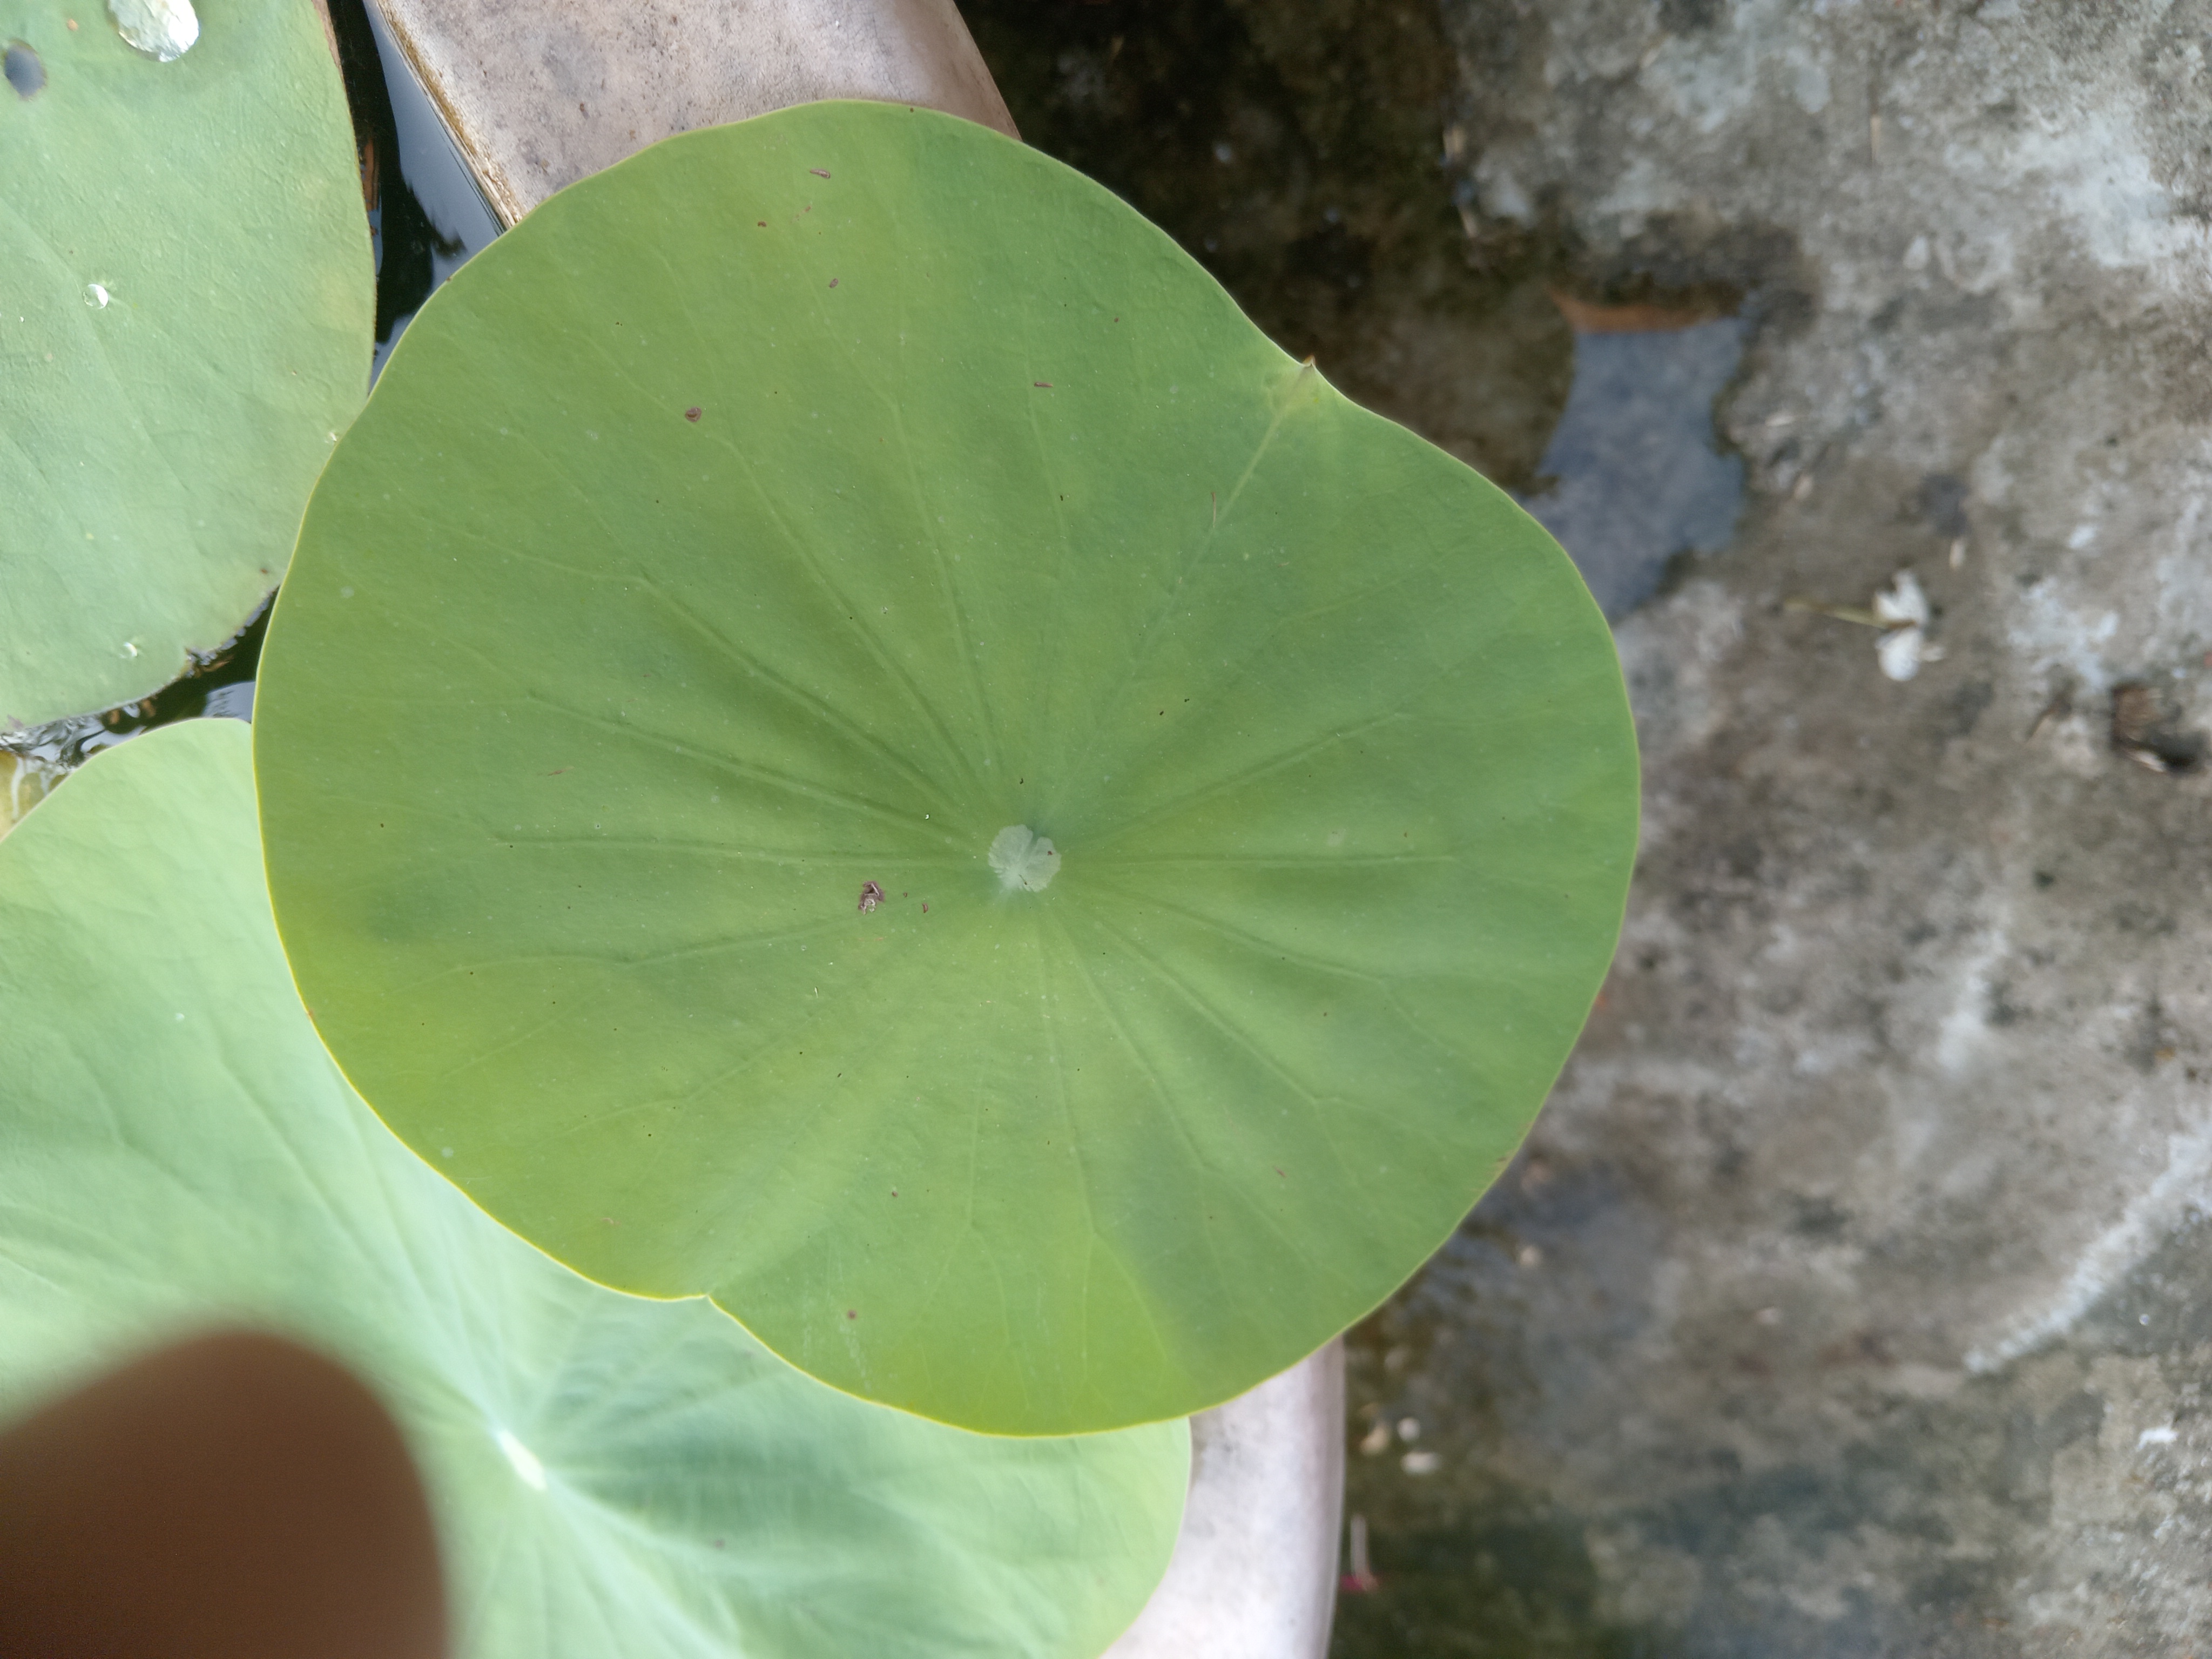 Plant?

lotus
